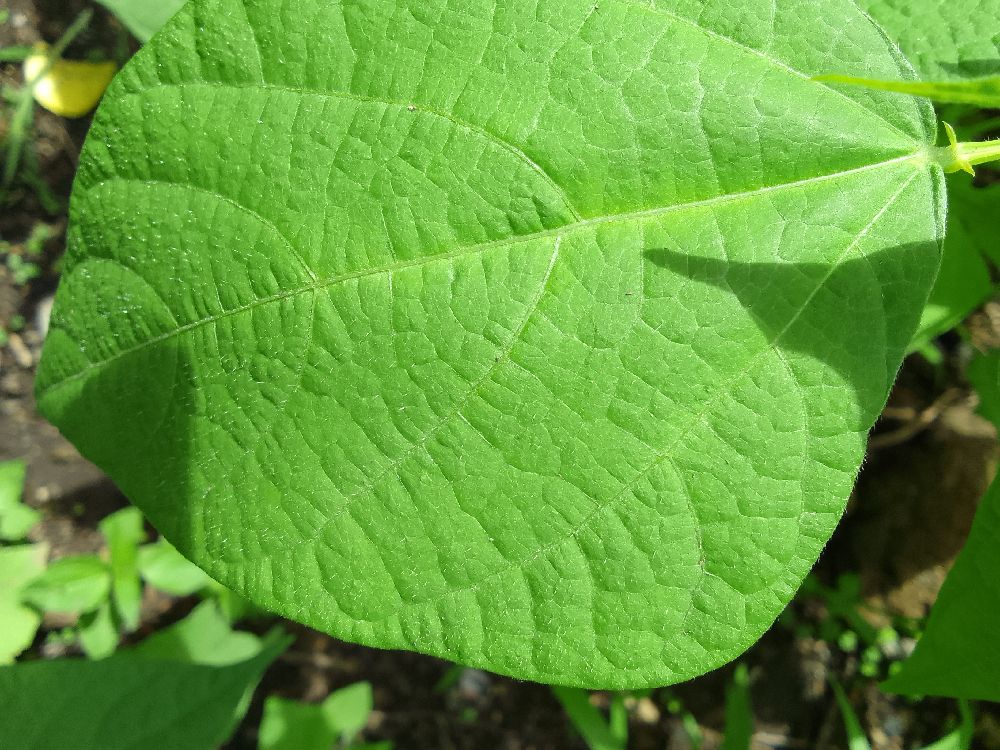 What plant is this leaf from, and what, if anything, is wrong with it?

common bean, healthy
